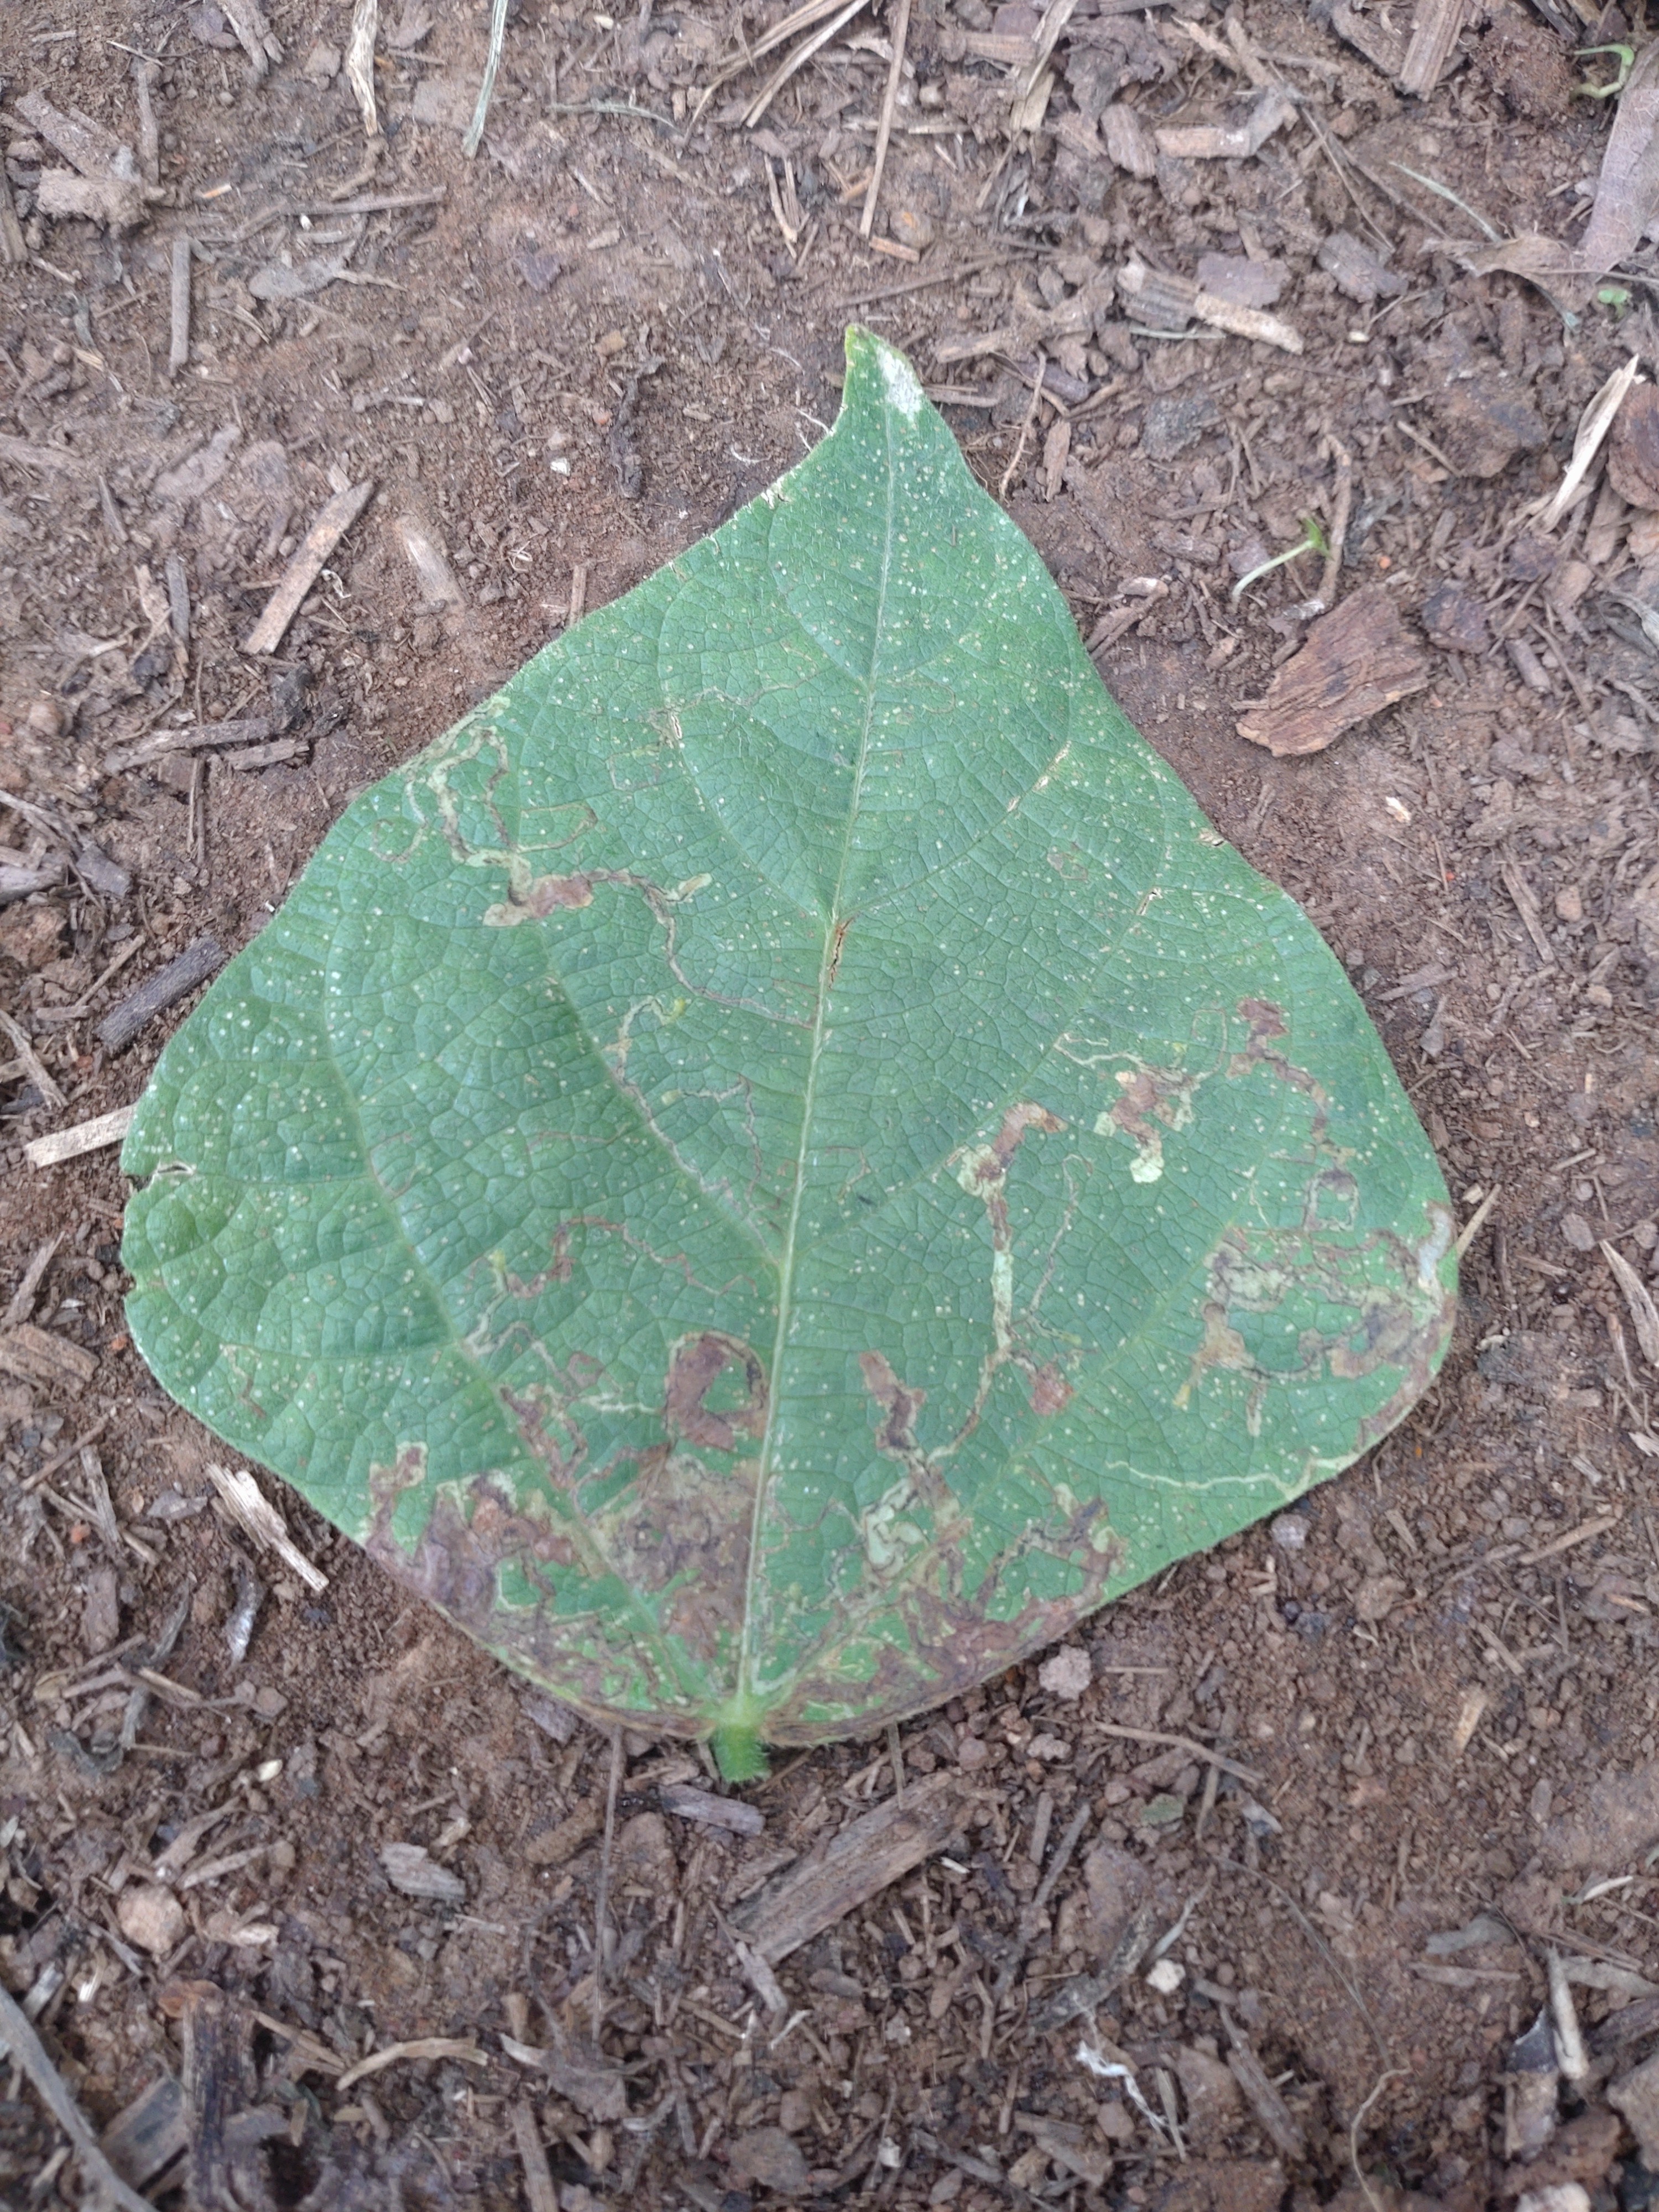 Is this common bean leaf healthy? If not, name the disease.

anthracnose
